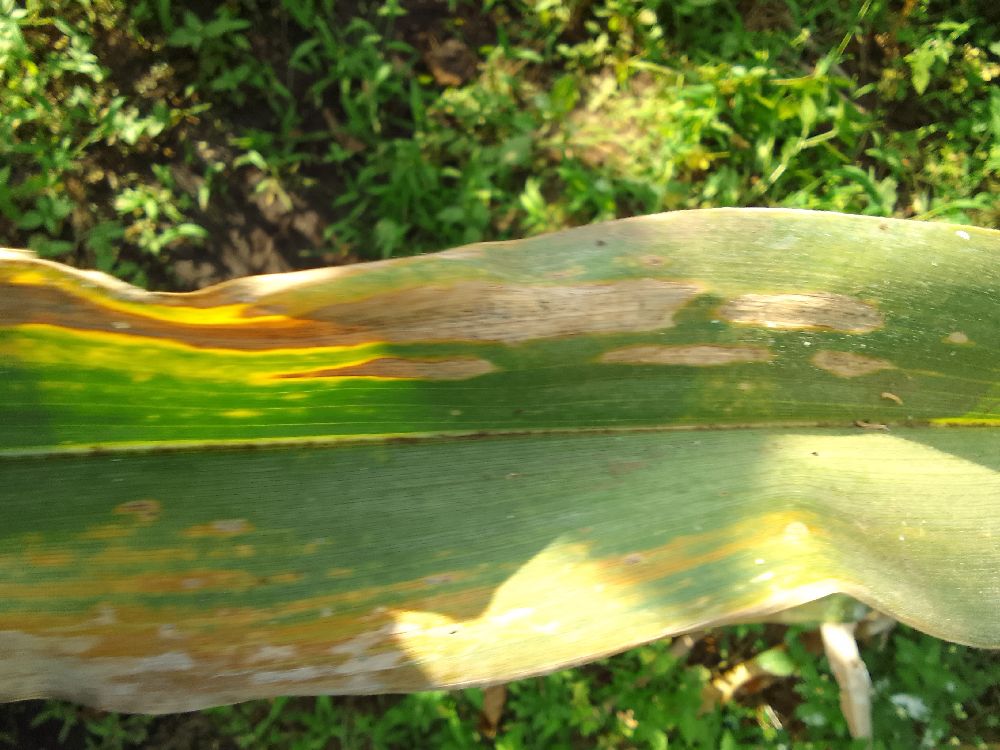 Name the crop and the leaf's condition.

maize, maize lethal necrosis
